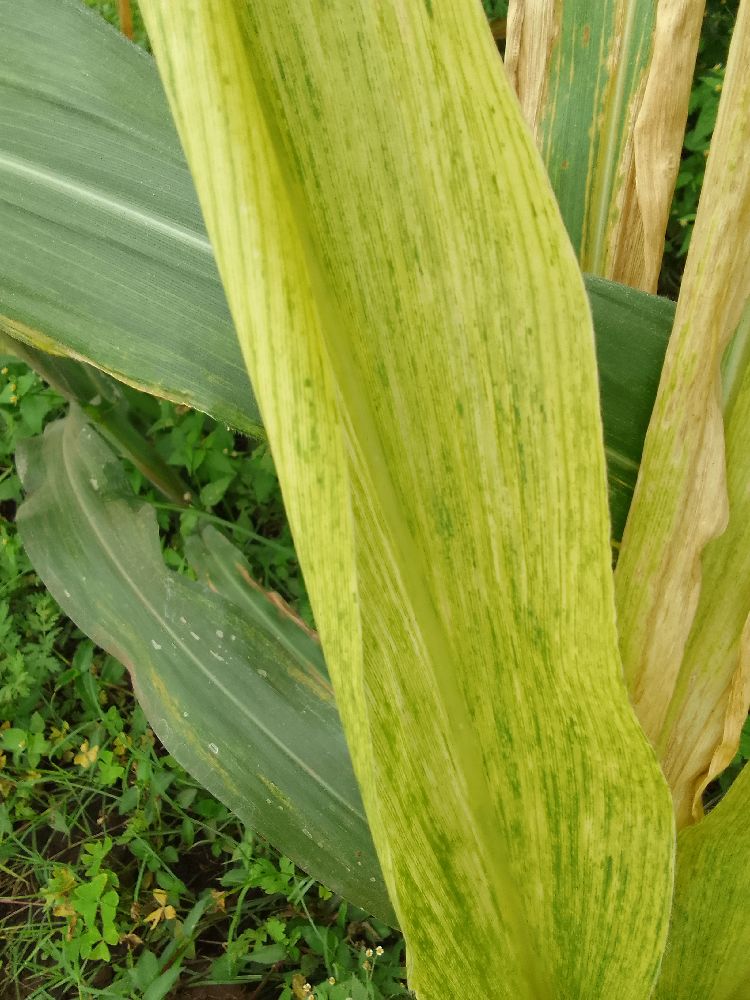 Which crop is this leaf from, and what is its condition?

maize, maize lethal necrosis
